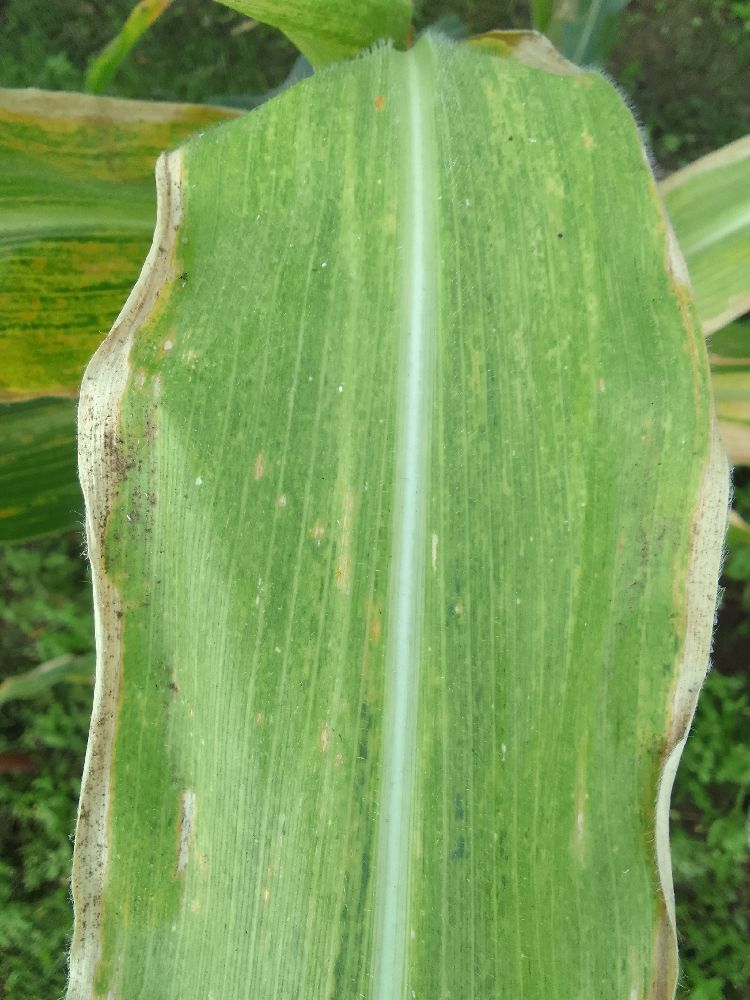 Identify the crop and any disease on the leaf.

maize, maize lethal necrosis
